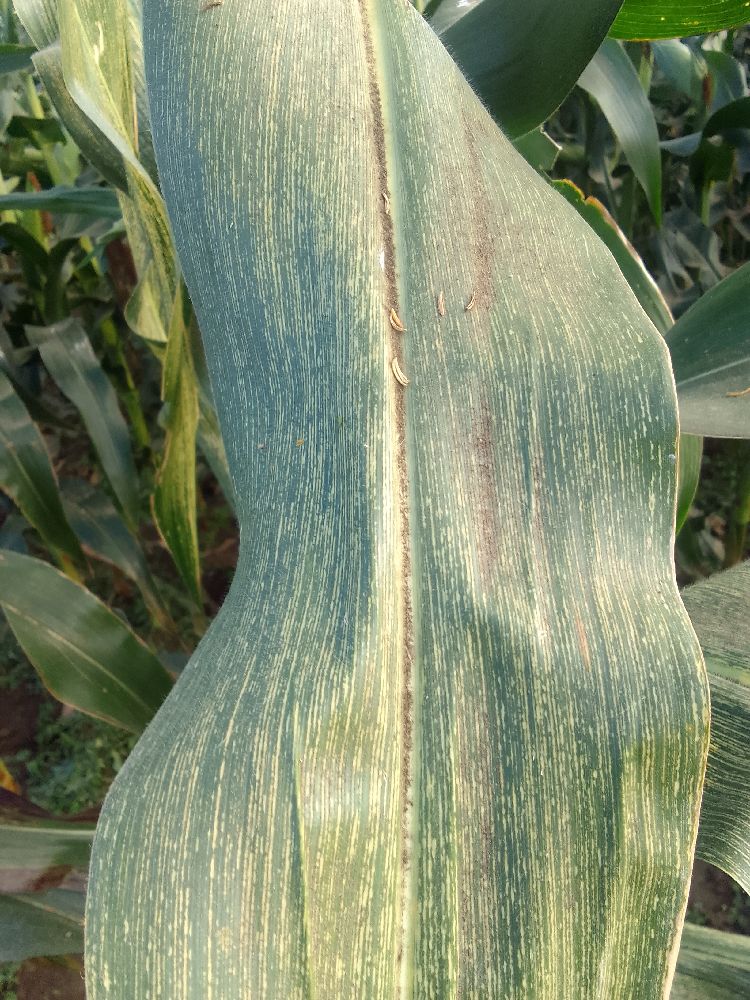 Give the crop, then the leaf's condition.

maize, maize streak virus
